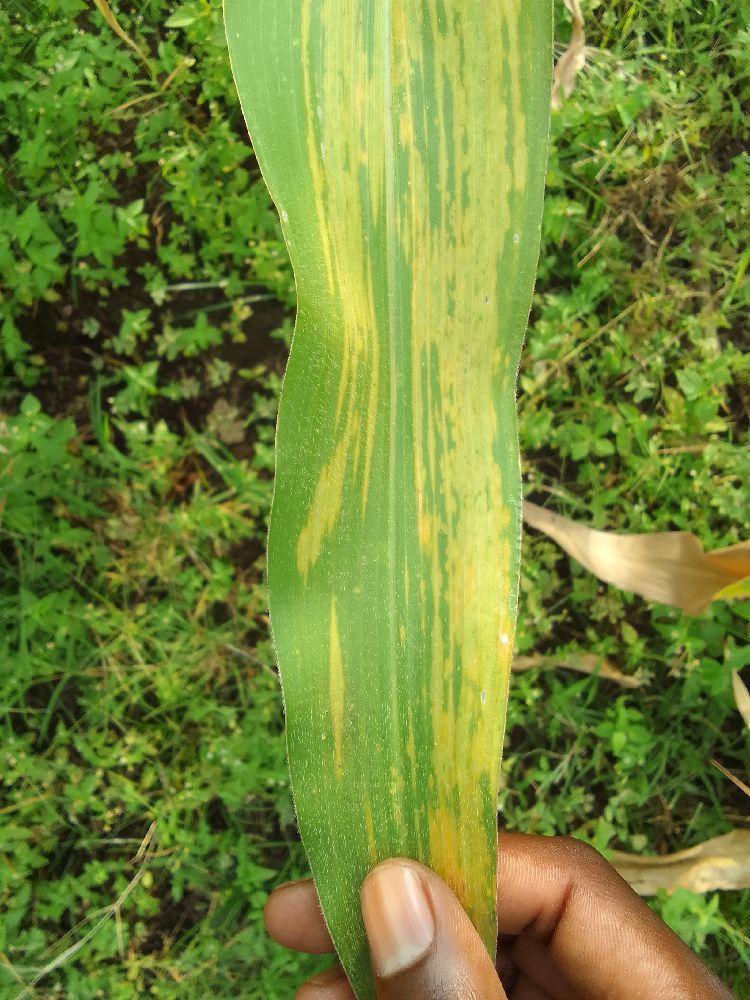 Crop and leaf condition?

maize, maize lethal necrosis
